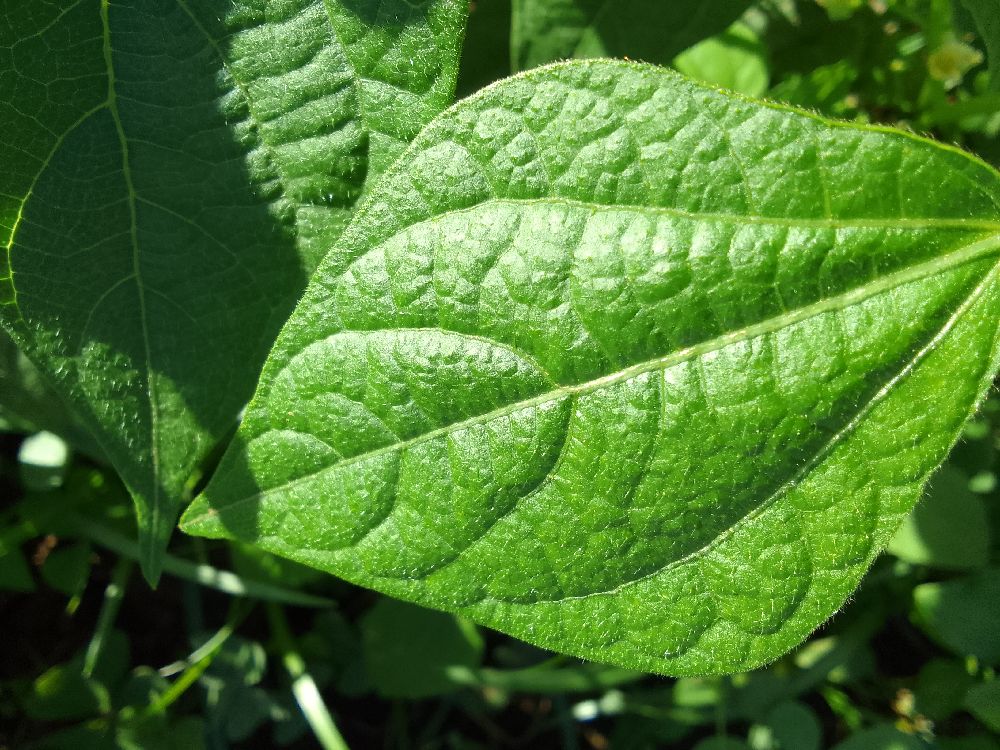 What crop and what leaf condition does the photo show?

common bean, healthy
